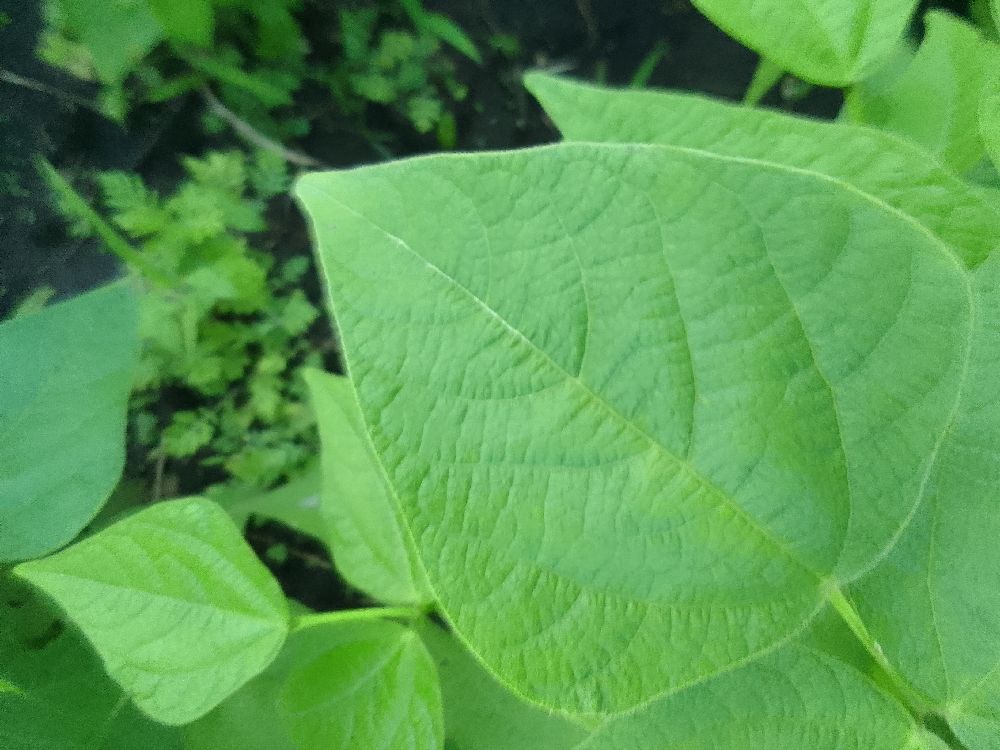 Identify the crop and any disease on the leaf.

common bean, healthy
